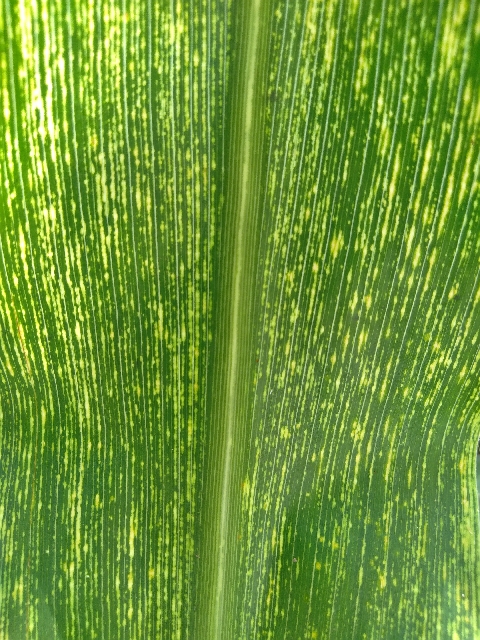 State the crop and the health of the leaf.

maize, maize streak virus
